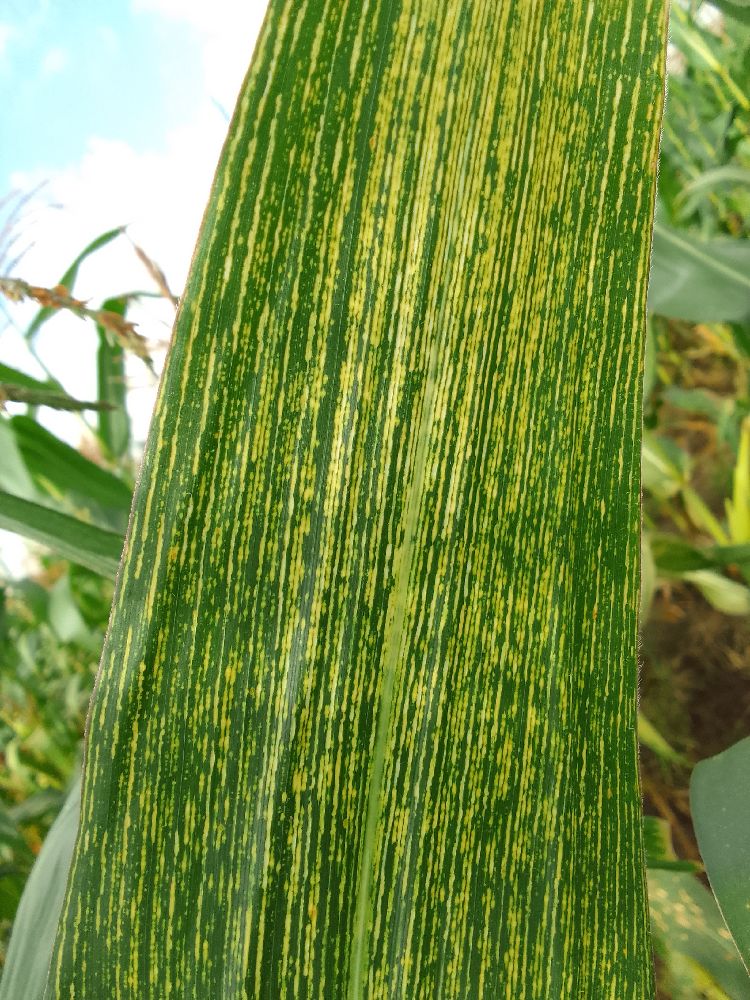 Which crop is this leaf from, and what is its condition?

maize, maize streak virus
